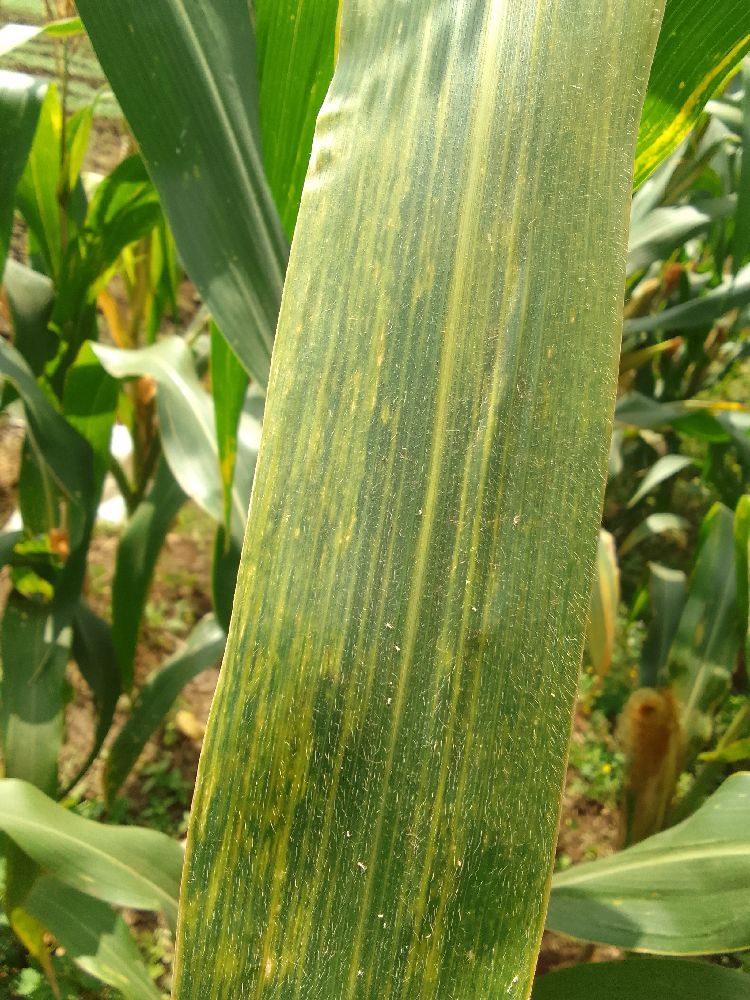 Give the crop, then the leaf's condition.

maize, maize lethal necrosis
